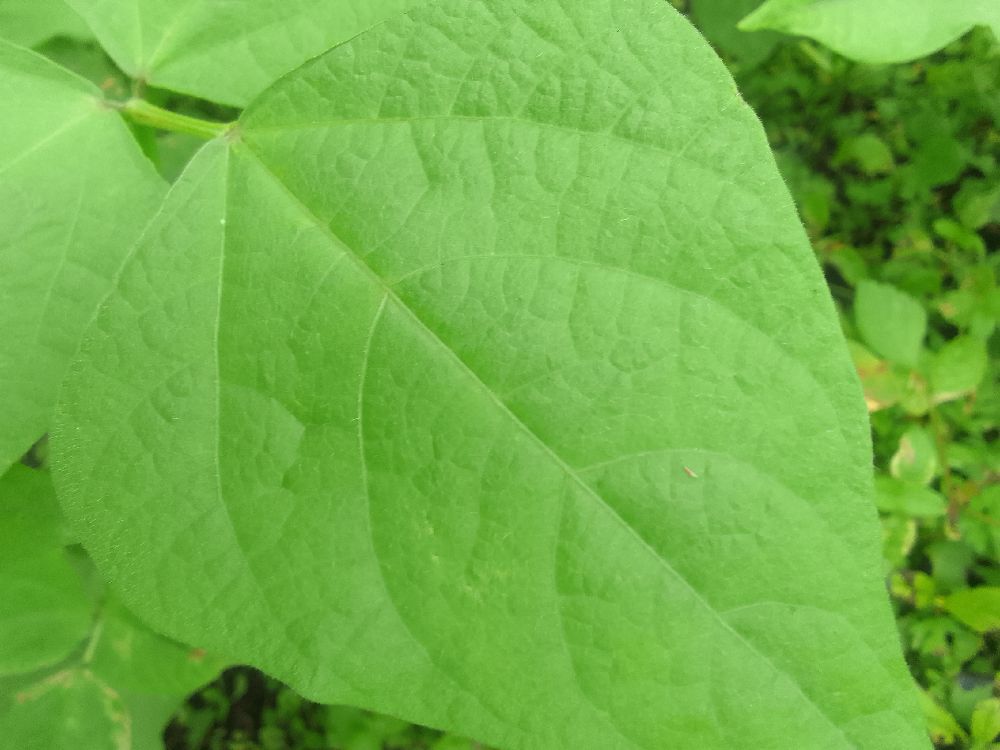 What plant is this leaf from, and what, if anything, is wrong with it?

common bean, healthy
